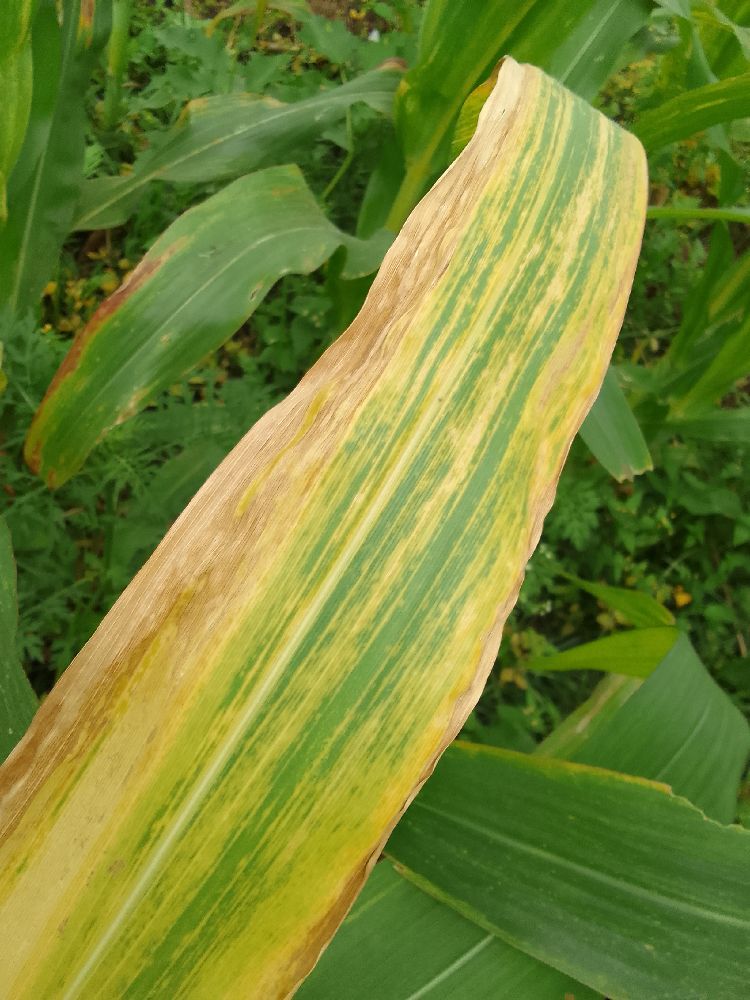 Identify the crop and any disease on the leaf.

maize, maize lethal necrosis
